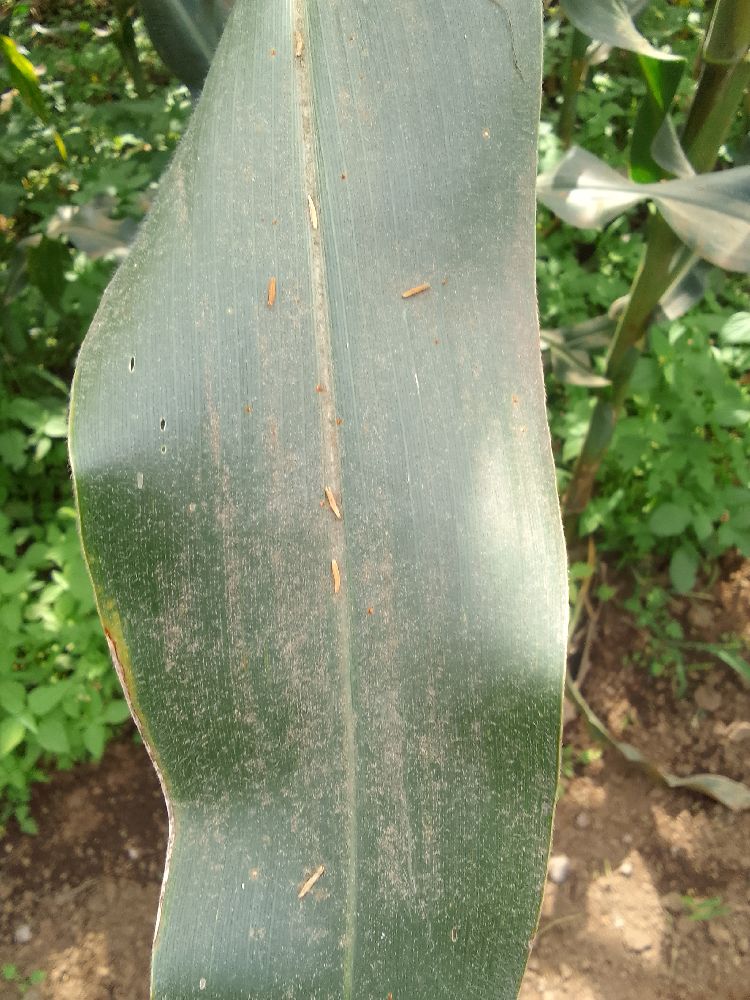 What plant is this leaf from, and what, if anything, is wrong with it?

maize, healthy
